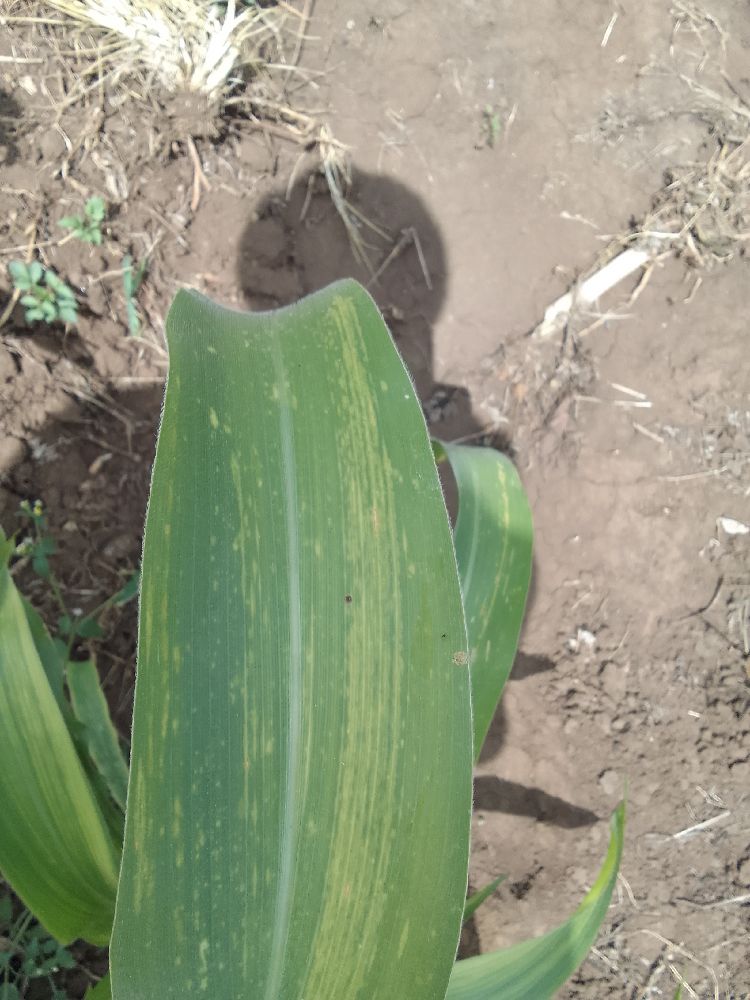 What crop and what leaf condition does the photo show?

maize, maize lethal necrosis
